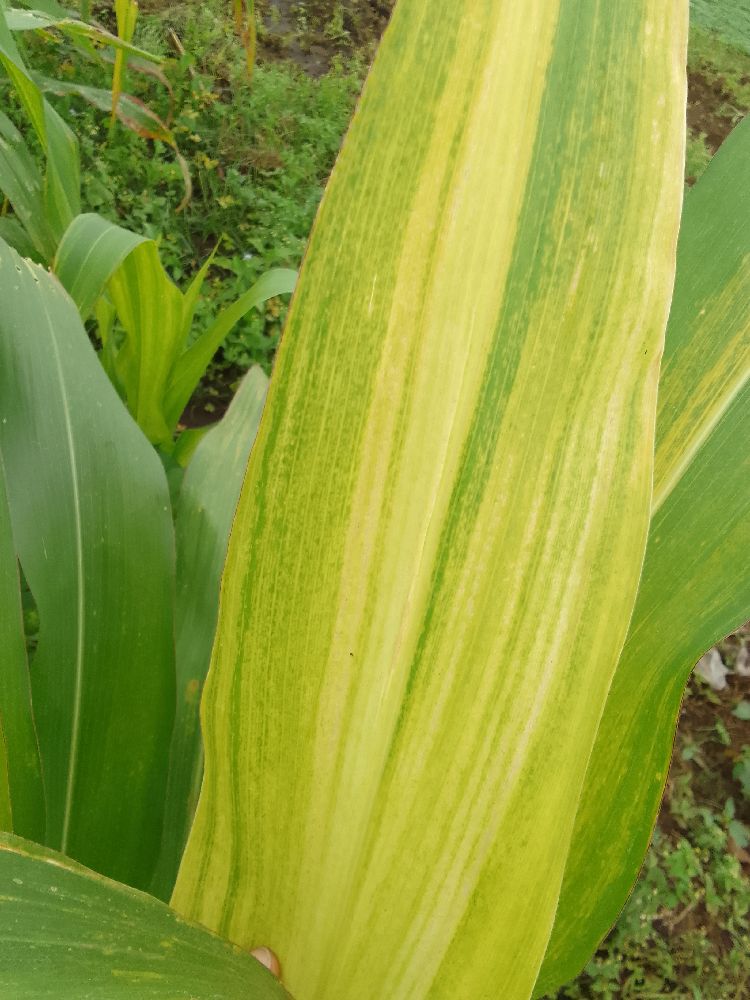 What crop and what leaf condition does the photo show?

maize, maize lethal necrosis
